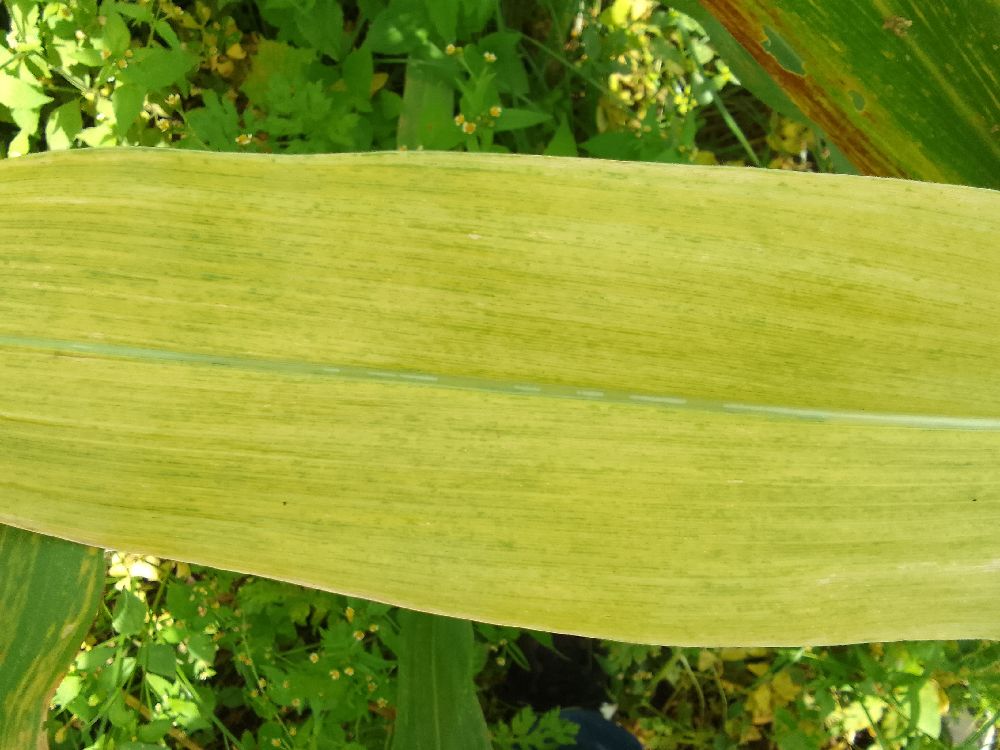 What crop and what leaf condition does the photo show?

maize, maize lethal necrosis
